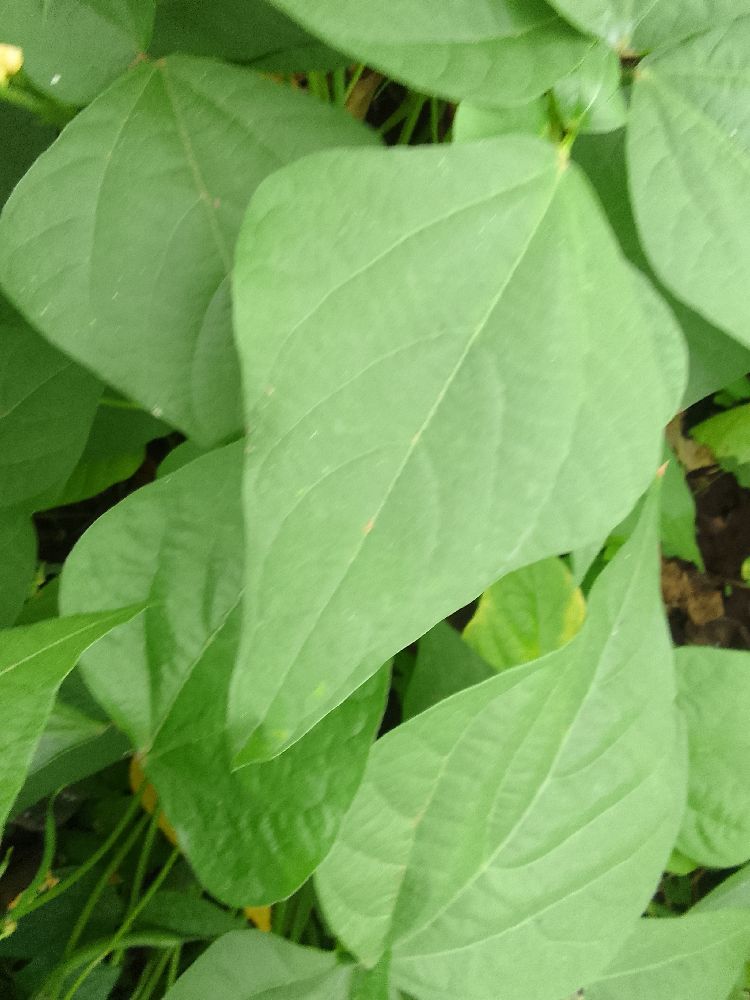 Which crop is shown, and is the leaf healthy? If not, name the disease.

common bean, healthy
